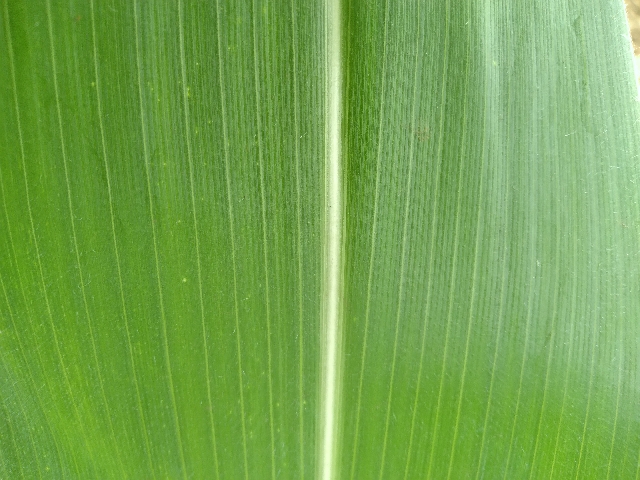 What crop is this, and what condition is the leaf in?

maize, healthy
